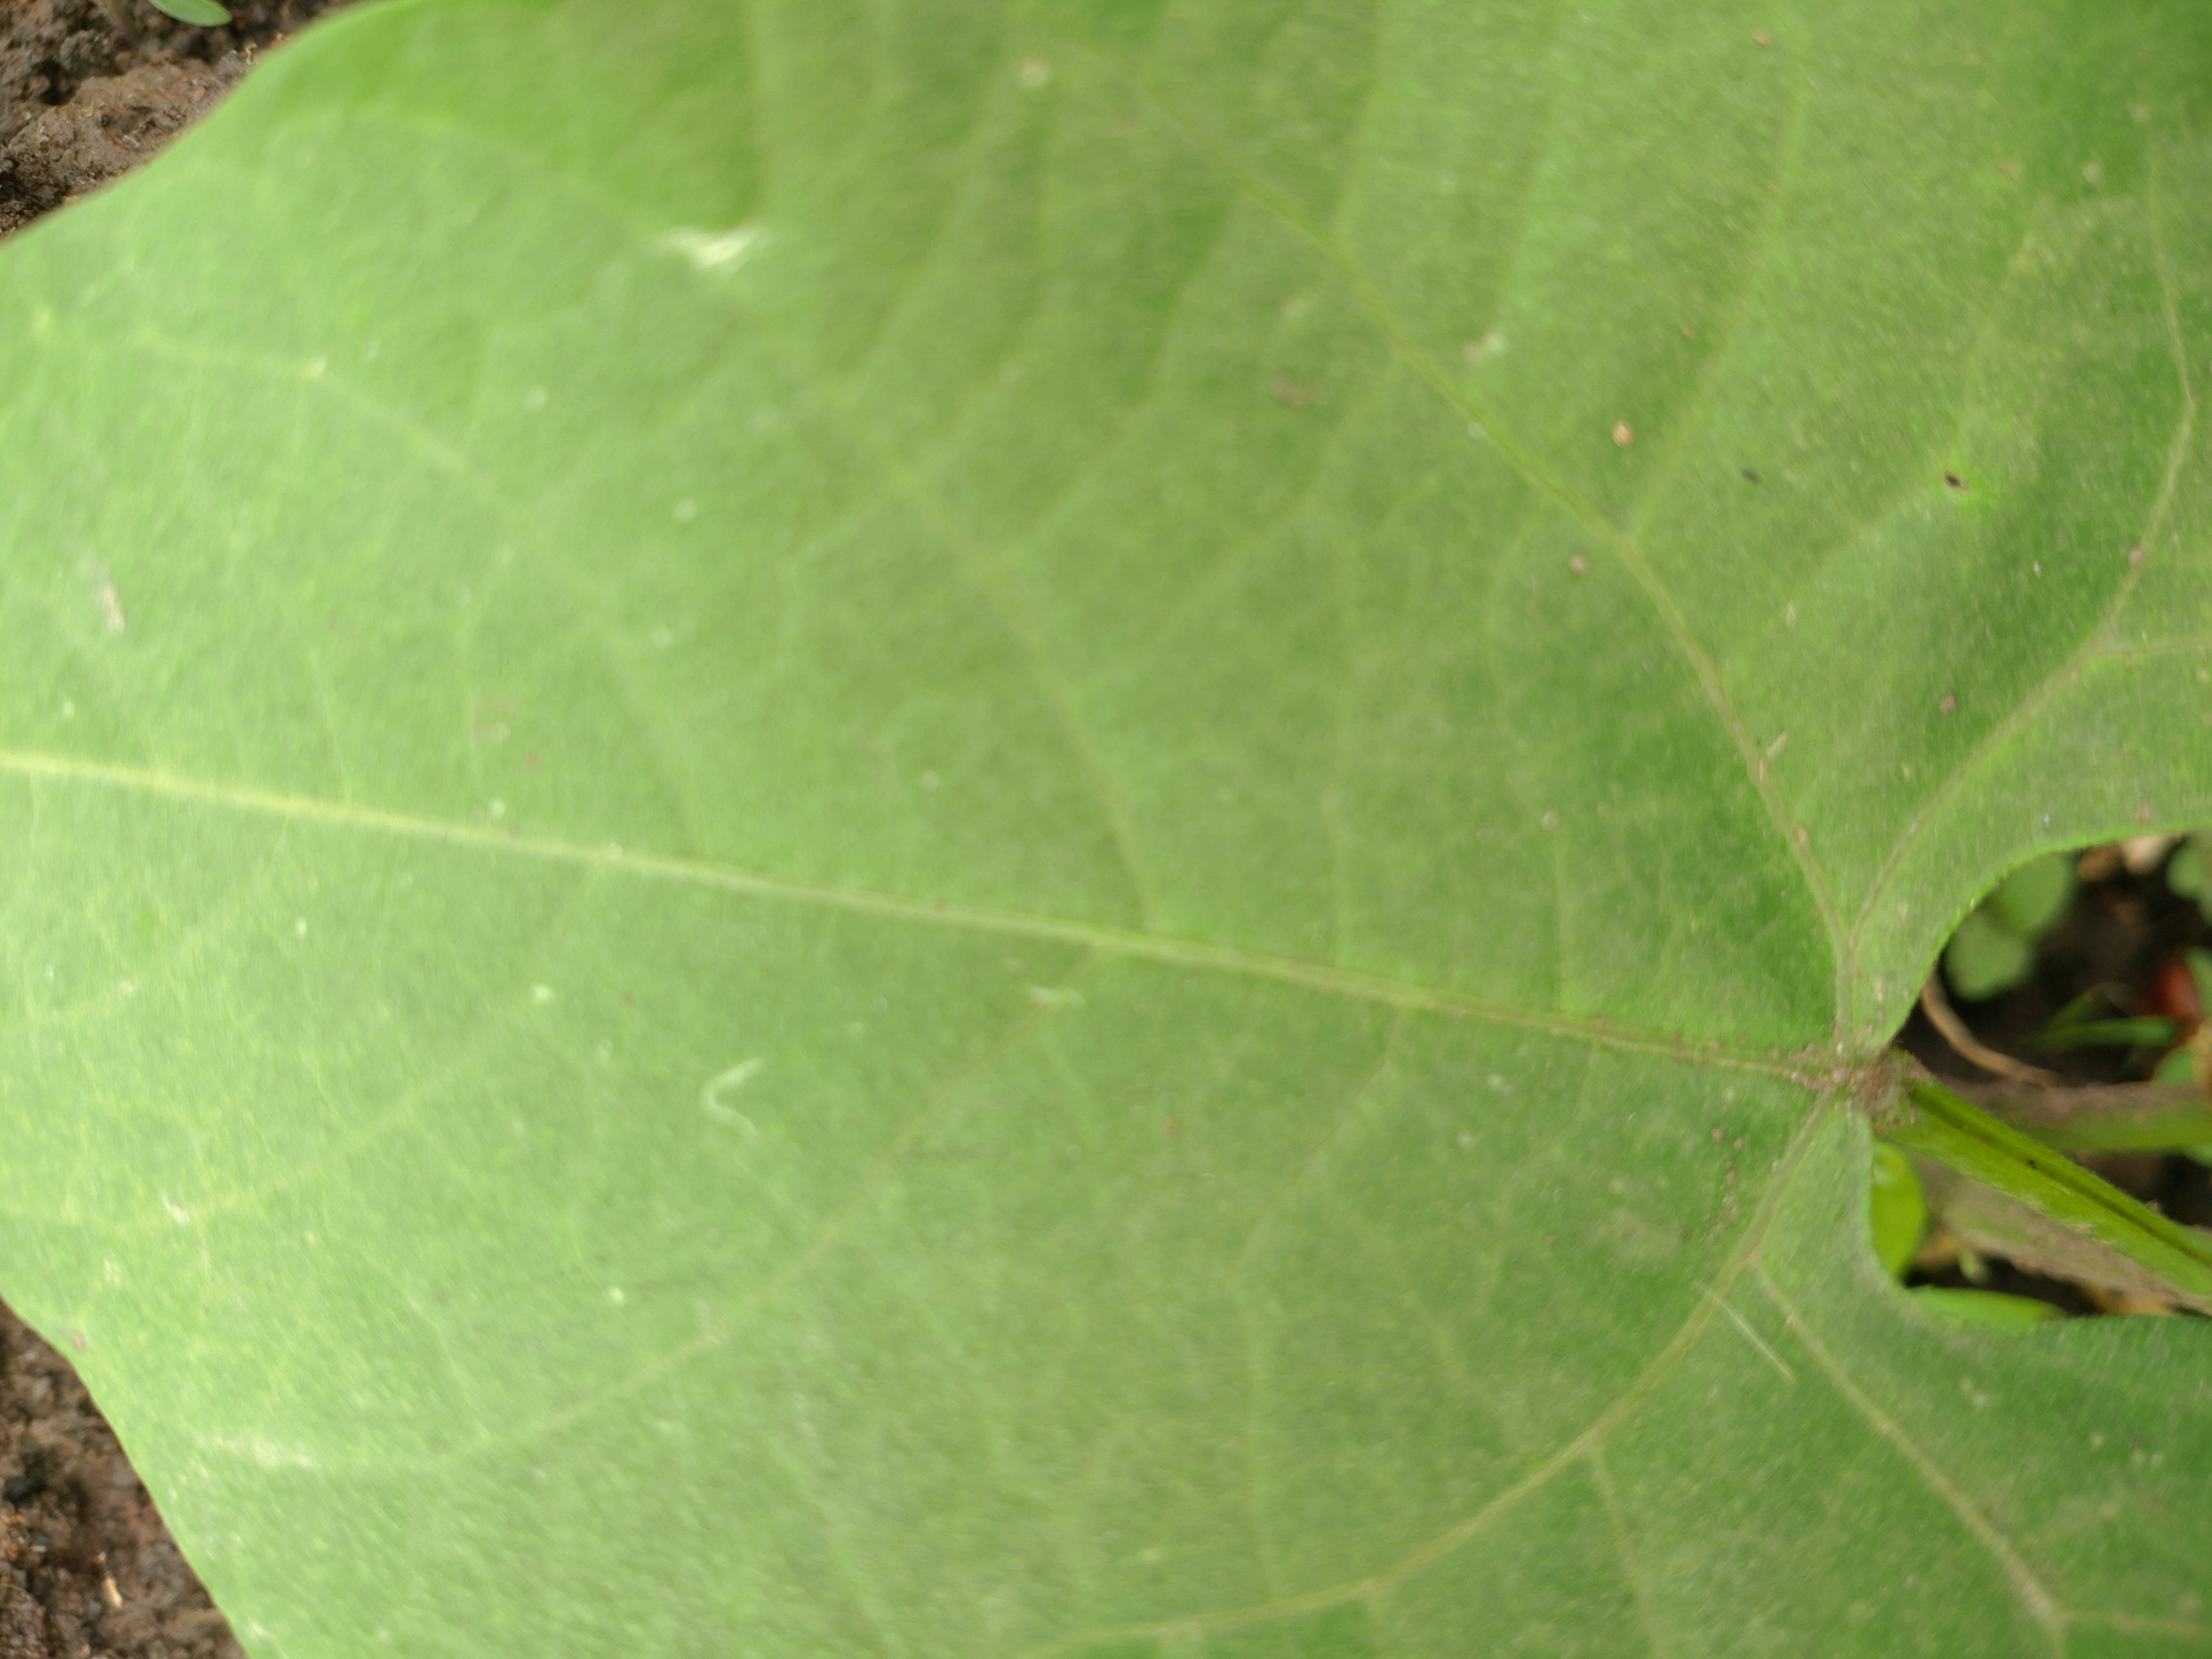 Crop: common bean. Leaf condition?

healthy
